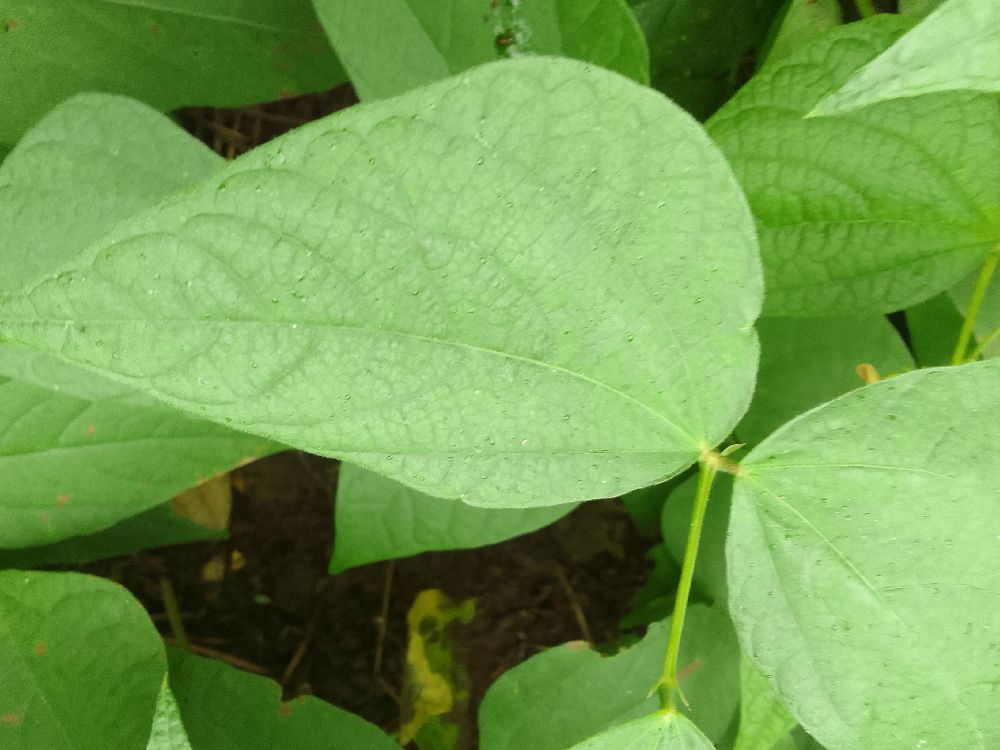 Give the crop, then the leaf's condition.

common bean, healthy
